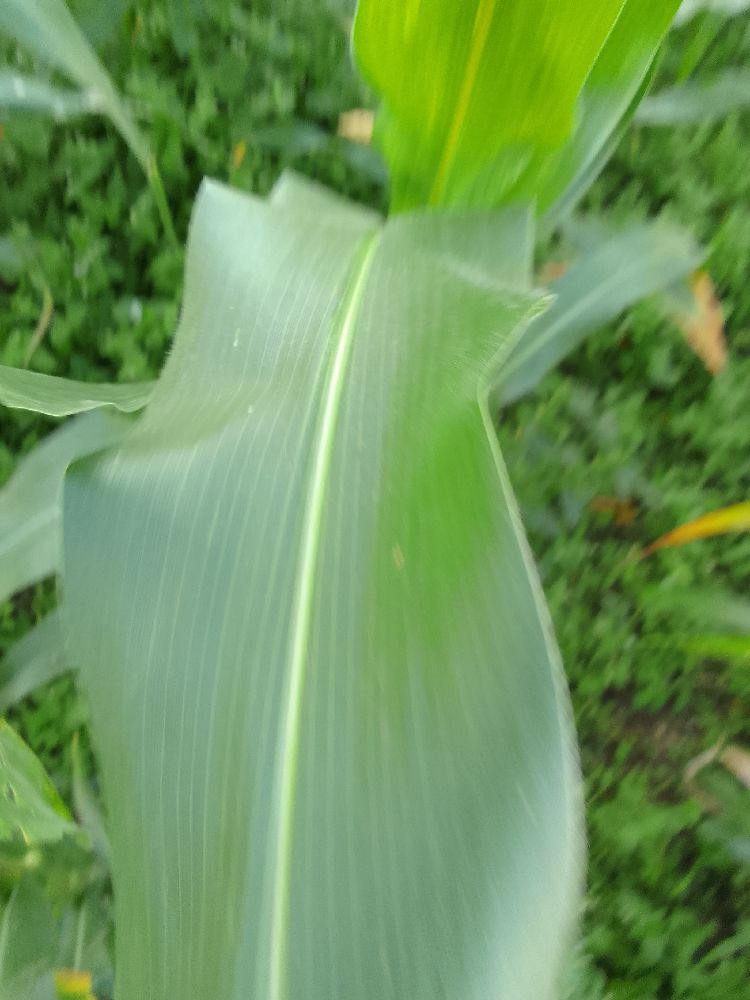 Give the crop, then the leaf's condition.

maize, healthy
